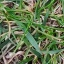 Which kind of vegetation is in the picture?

grass
